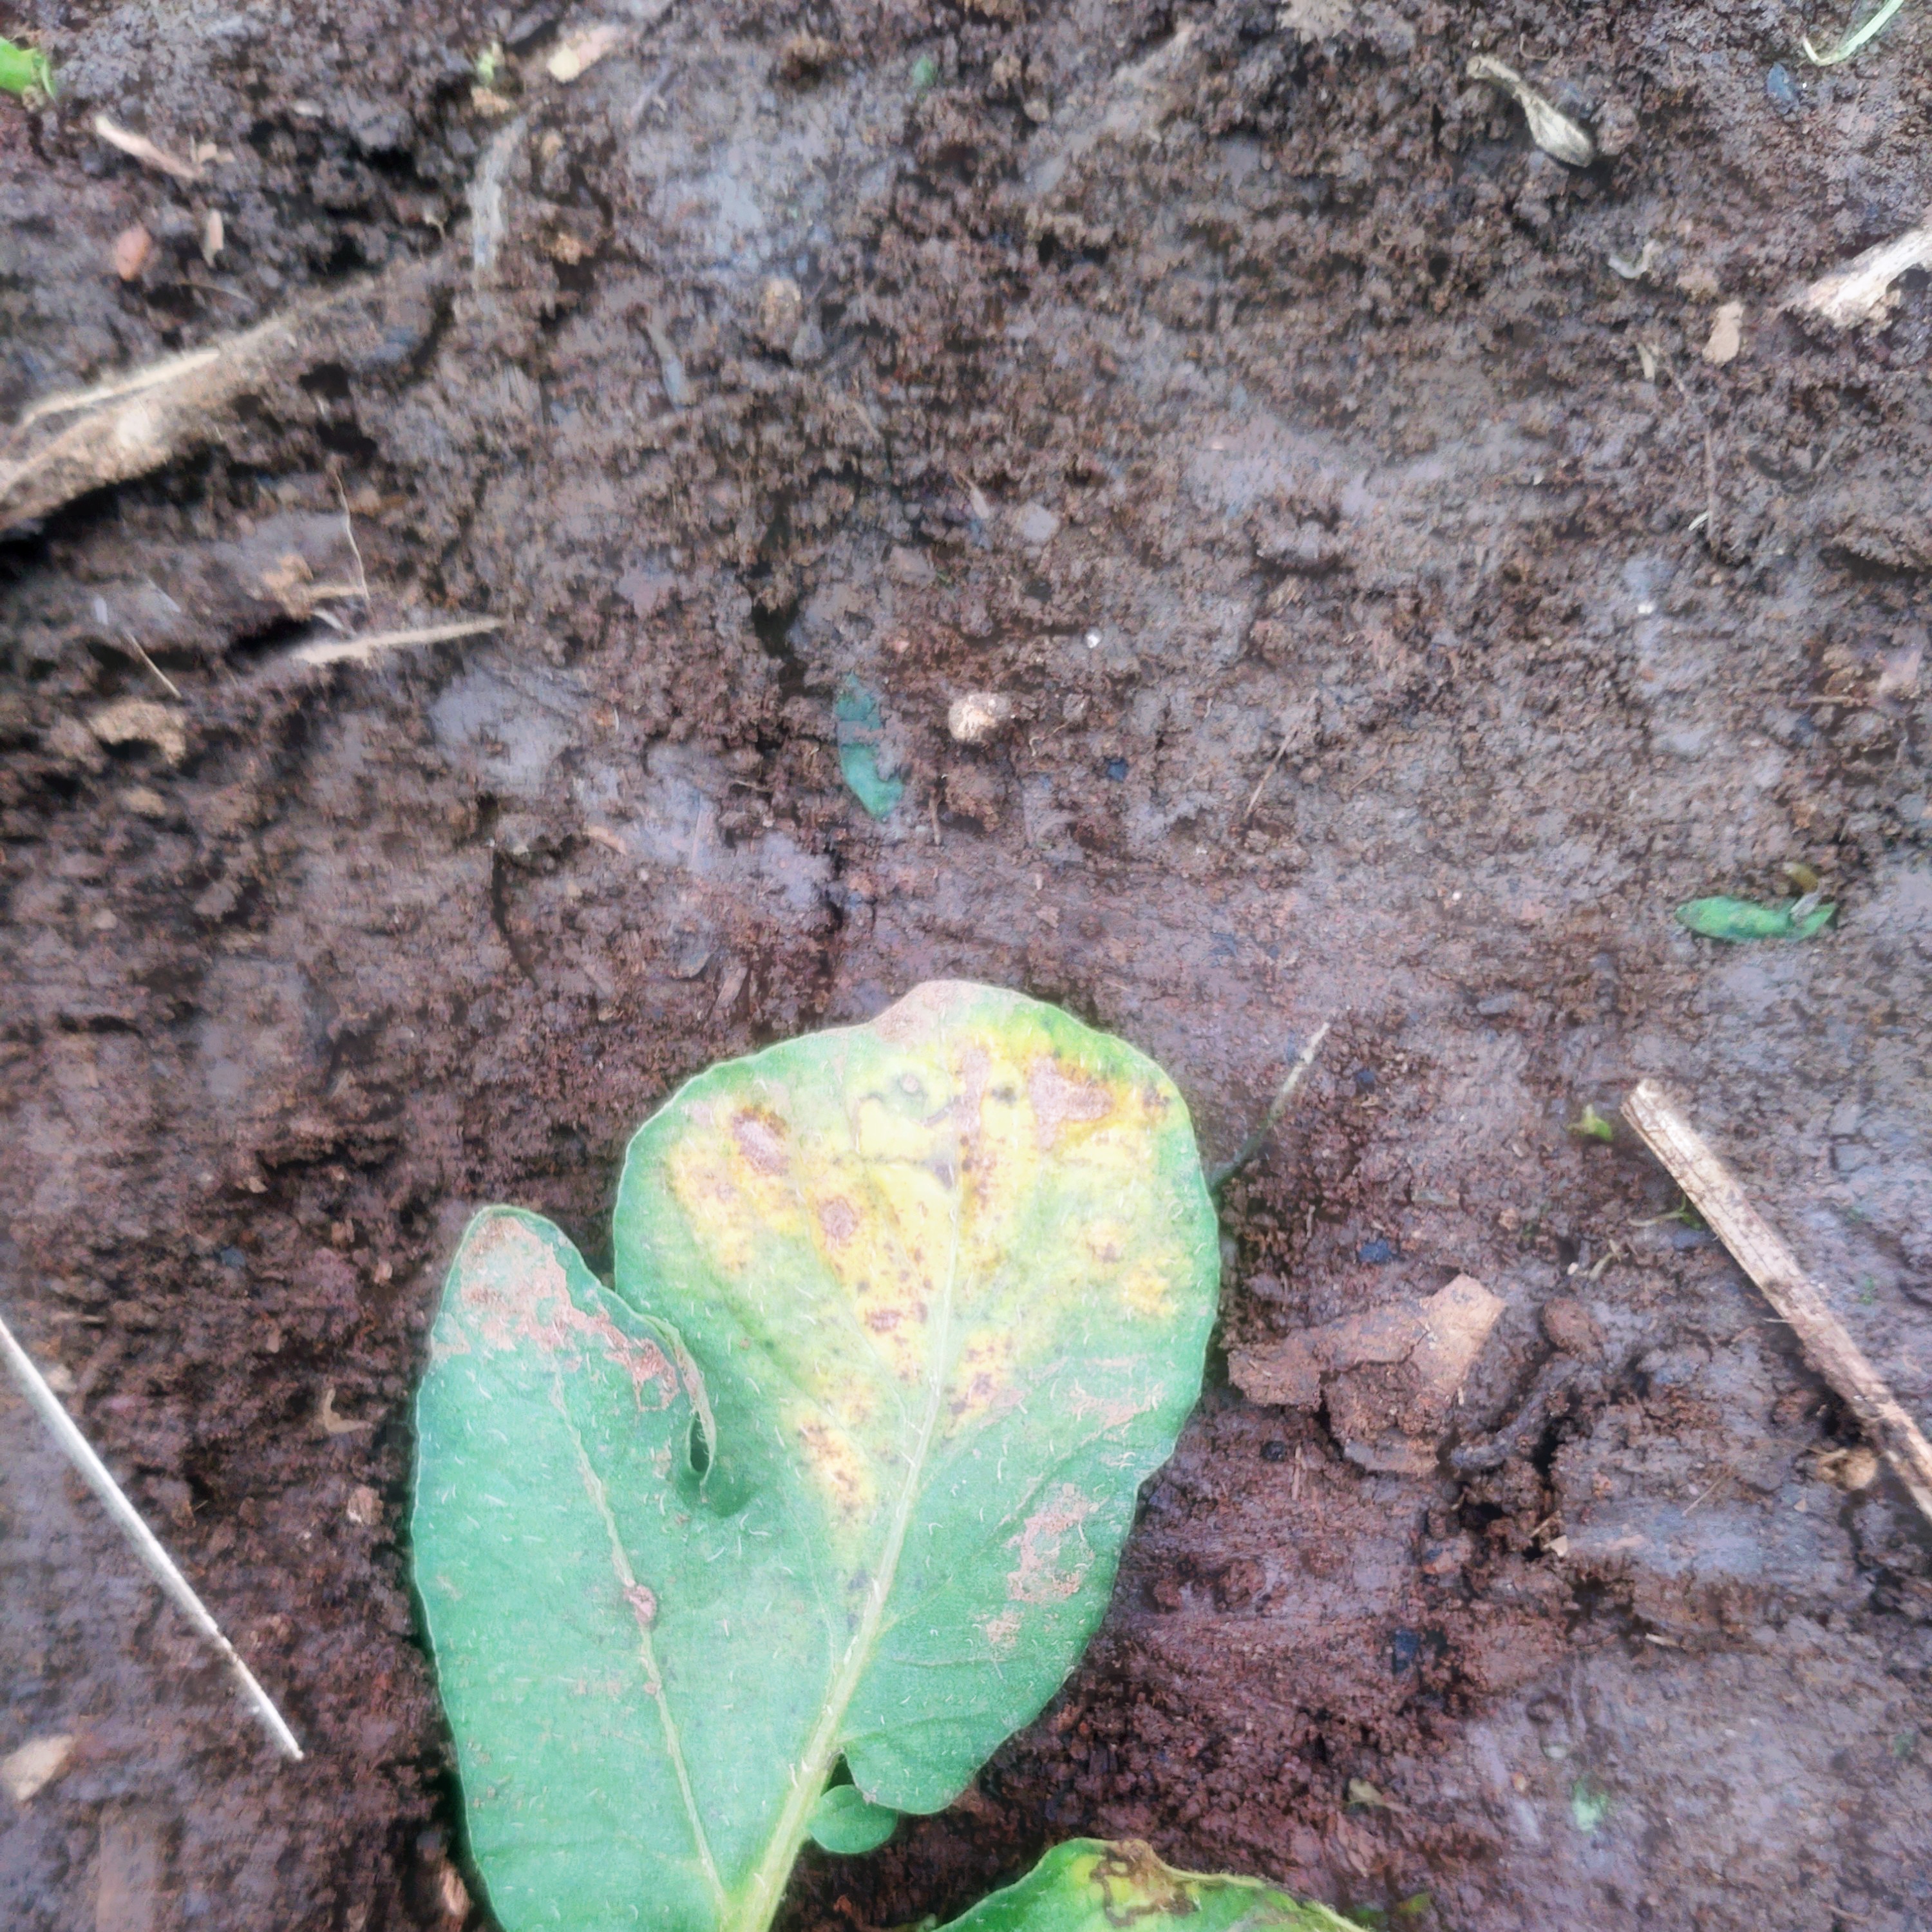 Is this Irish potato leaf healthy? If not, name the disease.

late blight
